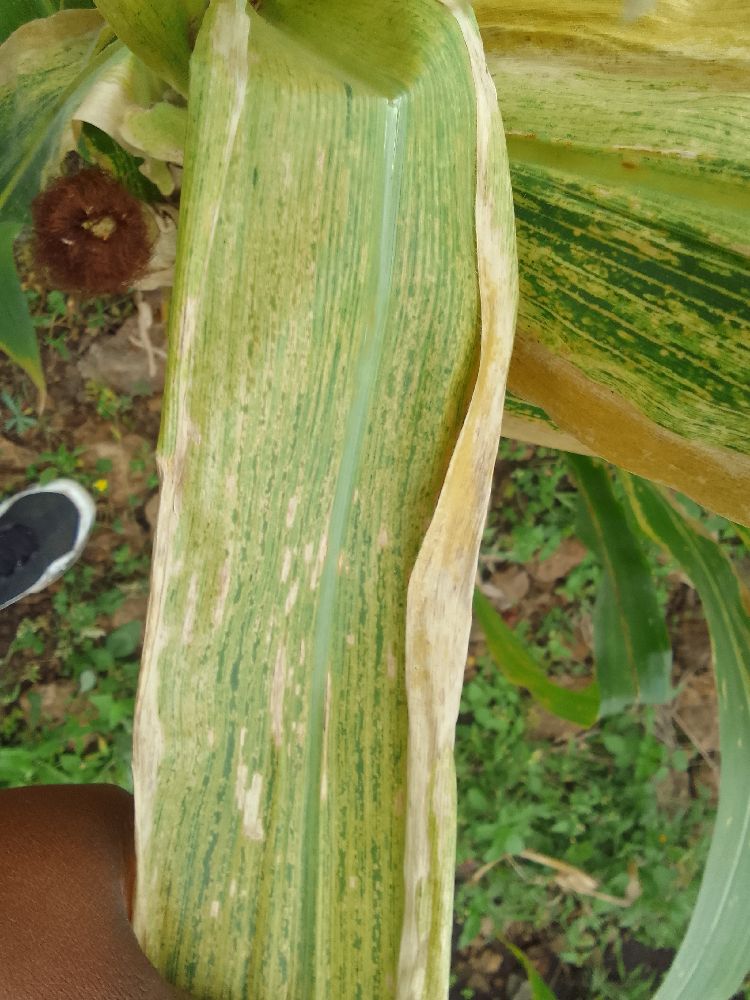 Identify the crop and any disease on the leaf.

maize, maize lethal necrosis
